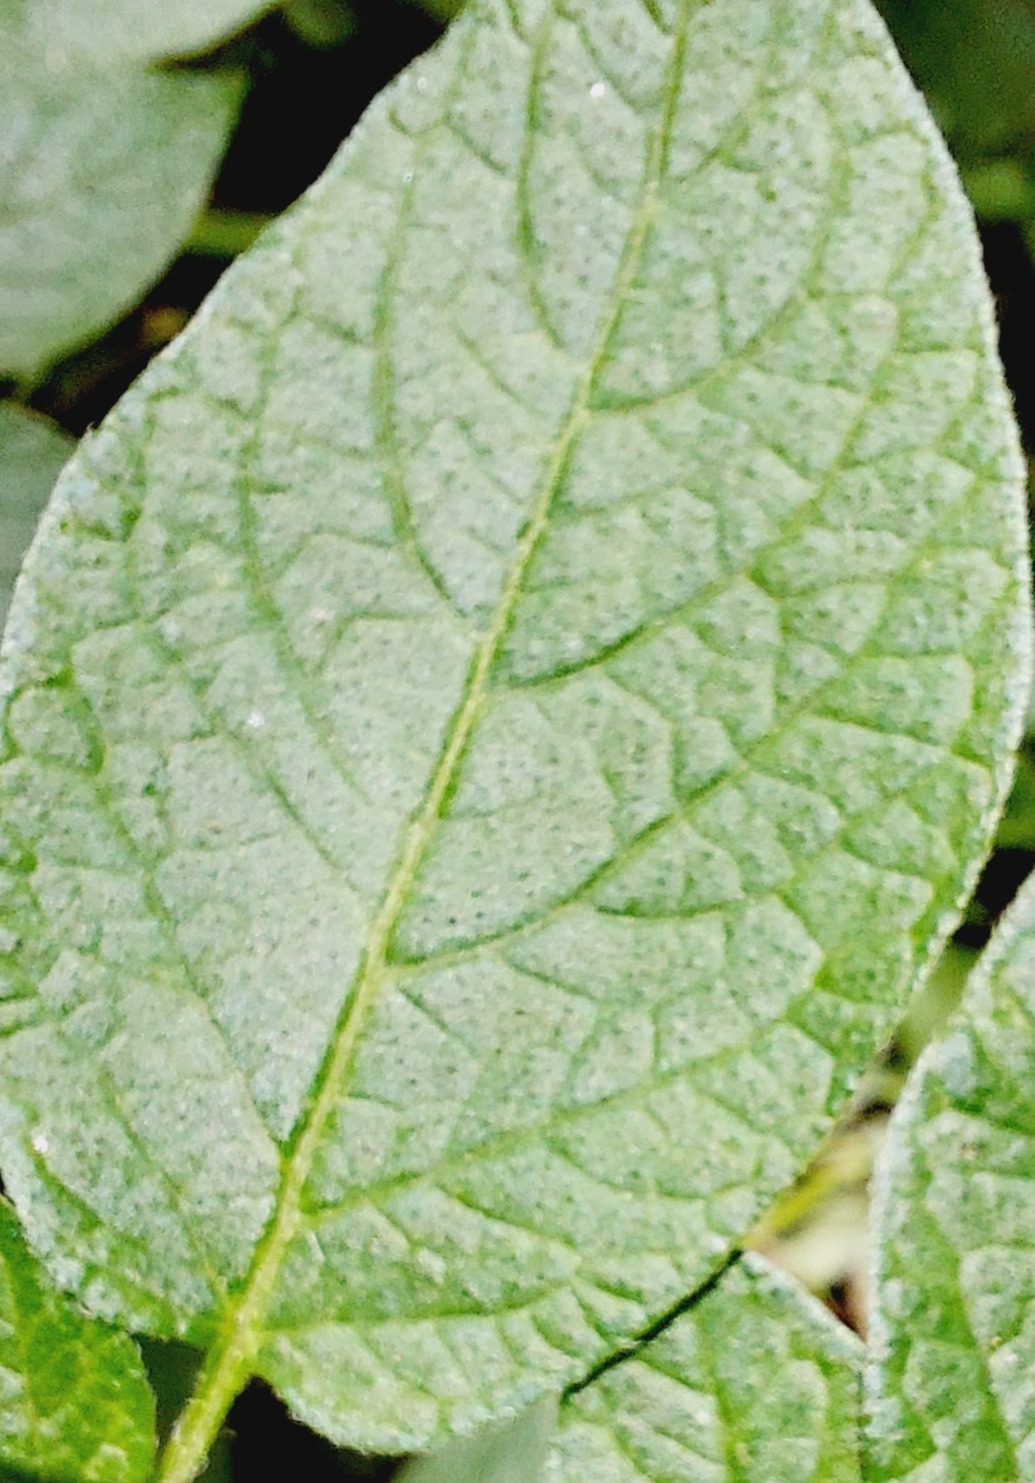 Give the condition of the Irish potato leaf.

healthy
